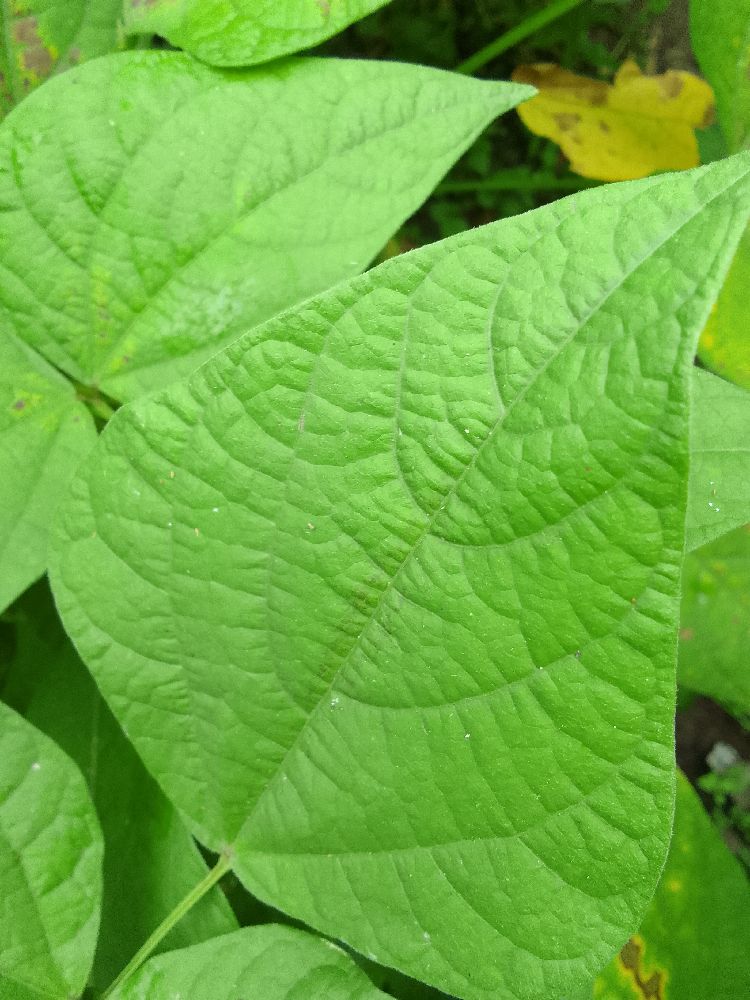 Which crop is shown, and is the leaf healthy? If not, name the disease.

common bean, healthy
